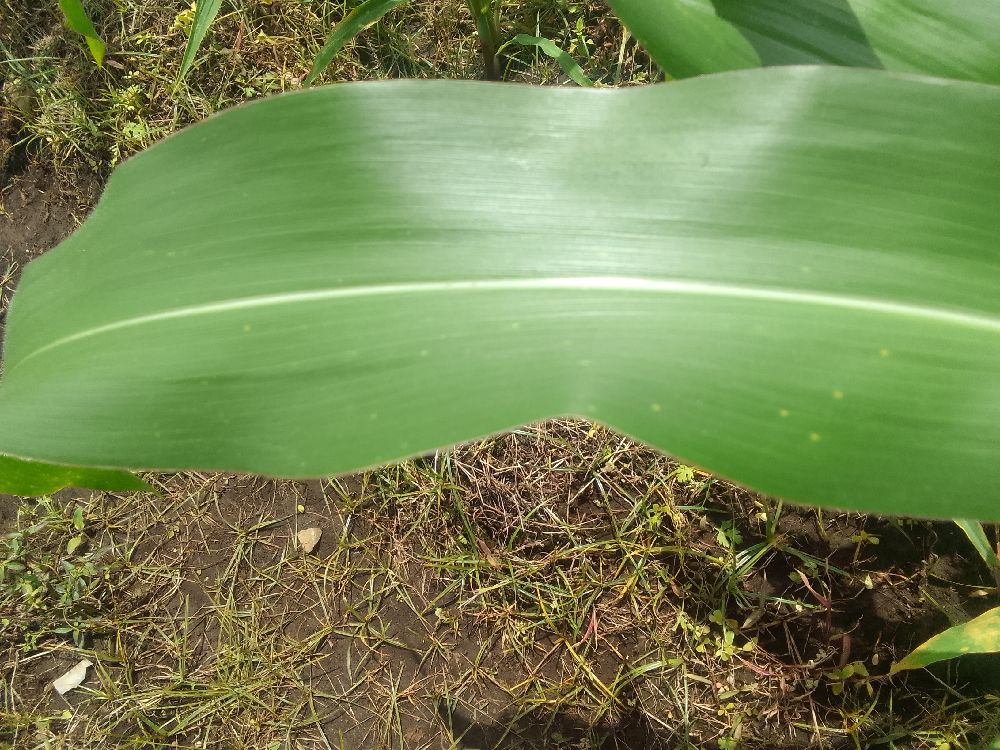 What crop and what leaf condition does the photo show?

maize, healthy
